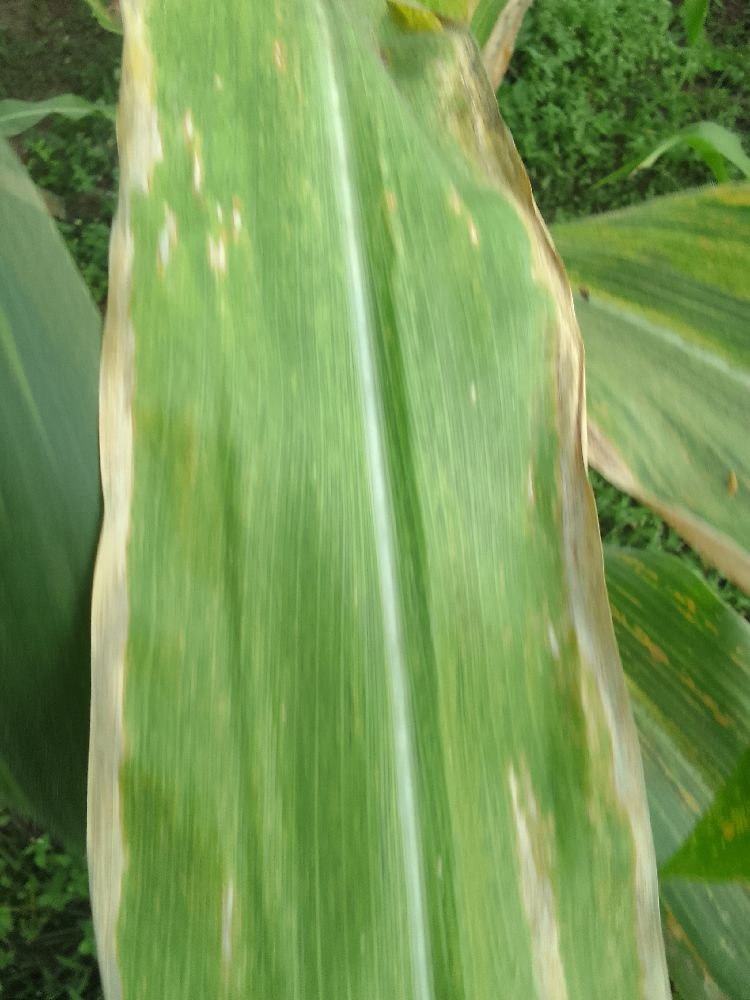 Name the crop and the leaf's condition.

maize, maize lethal necrosis
